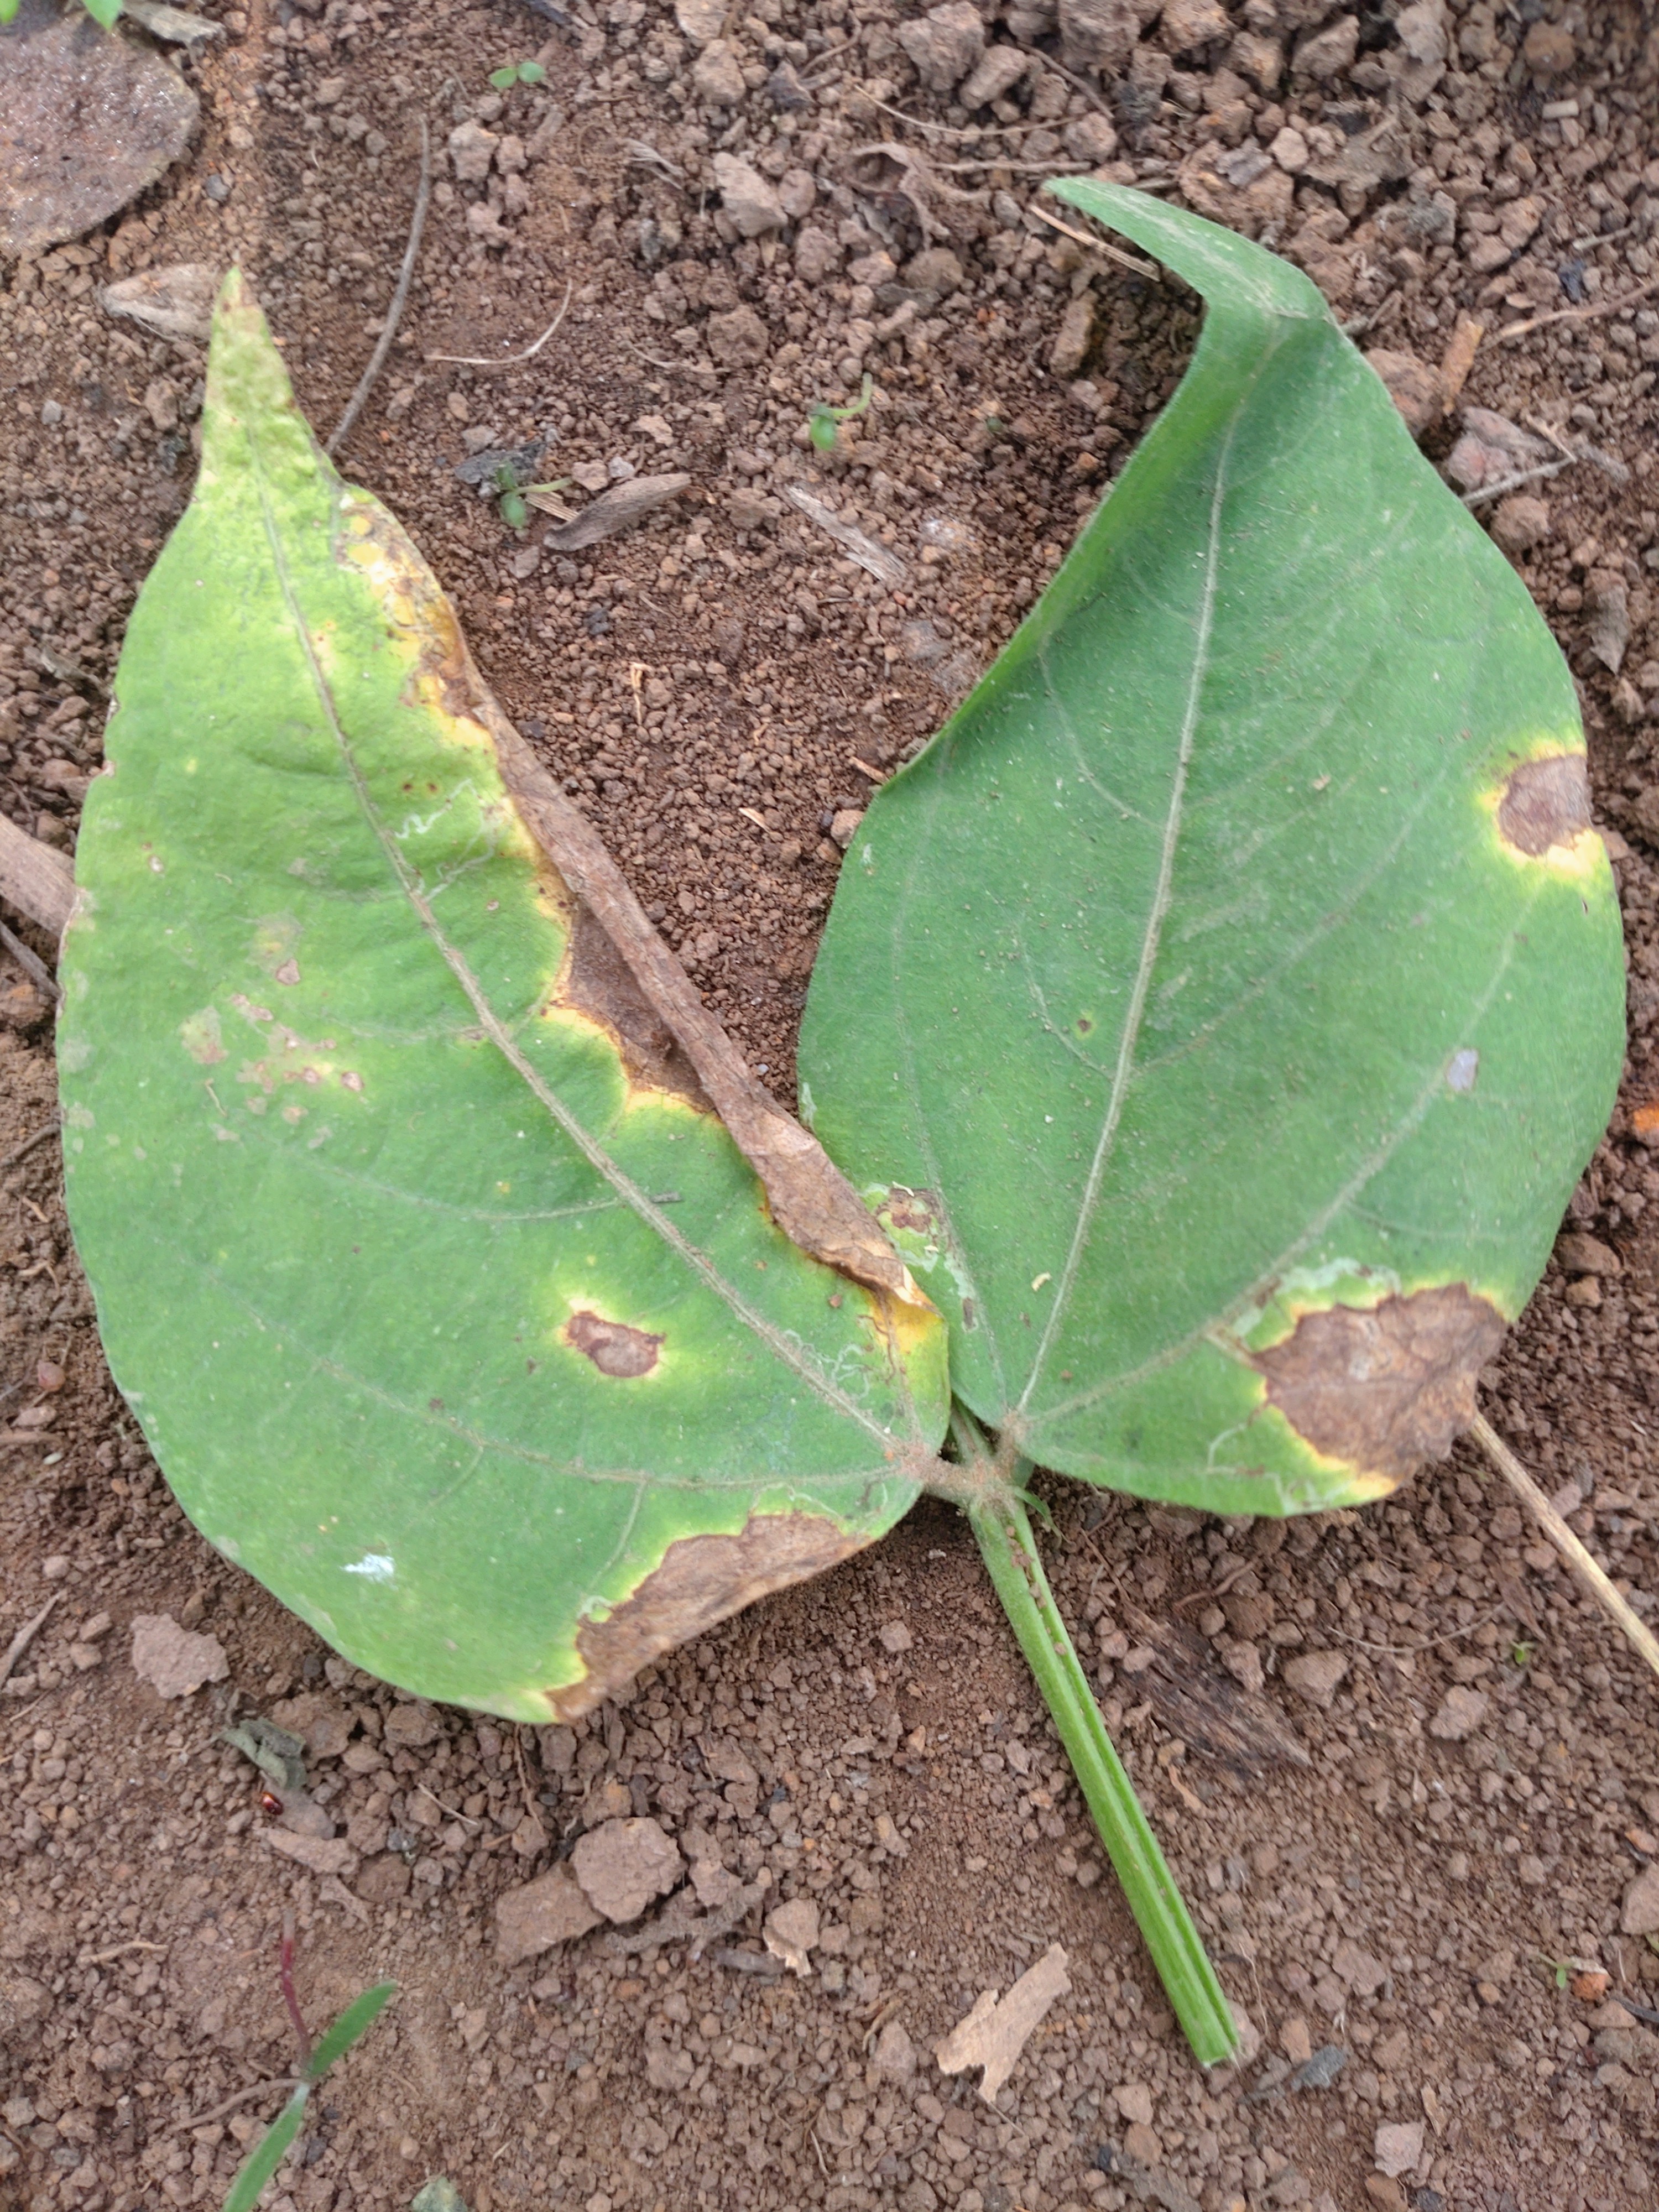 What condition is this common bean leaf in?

anthracnose
